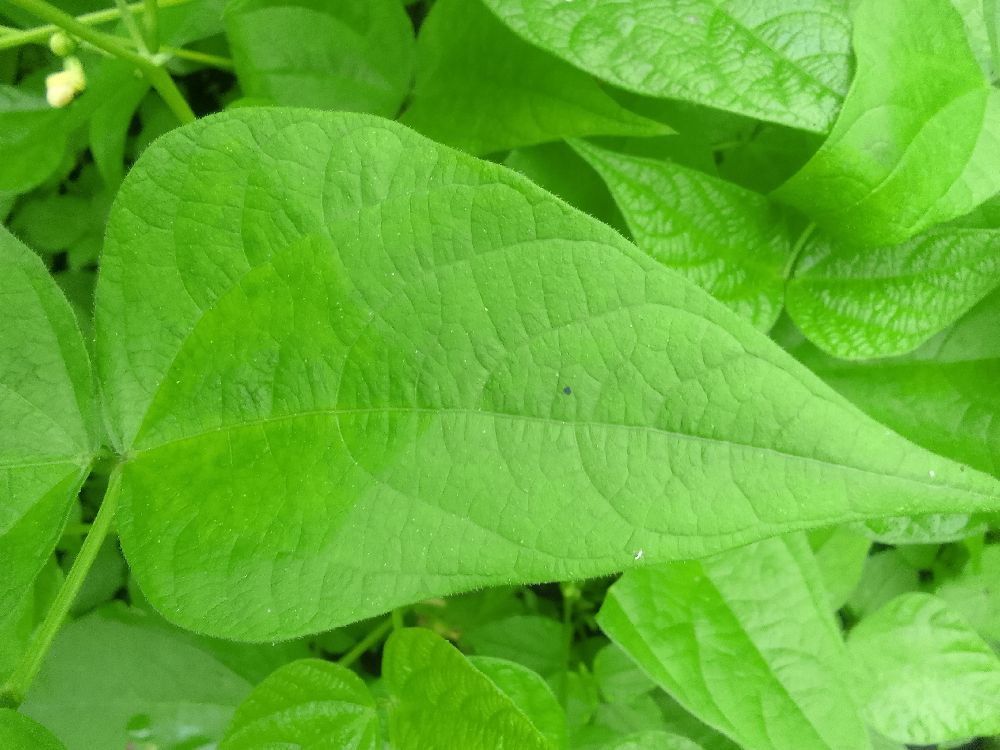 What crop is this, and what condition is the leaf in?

common bean, healthy
